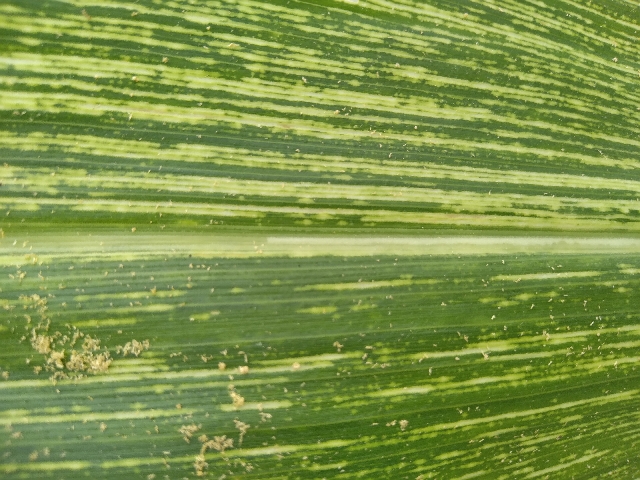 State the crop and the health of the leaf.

maize, maize streak virus
